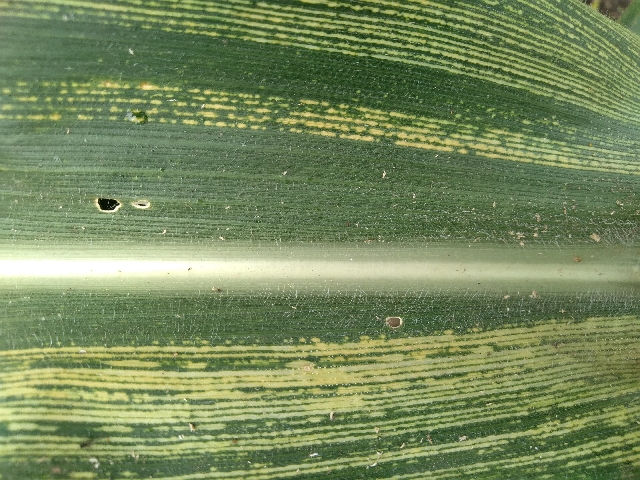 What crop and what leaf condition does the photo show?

maize, maize streak virus
